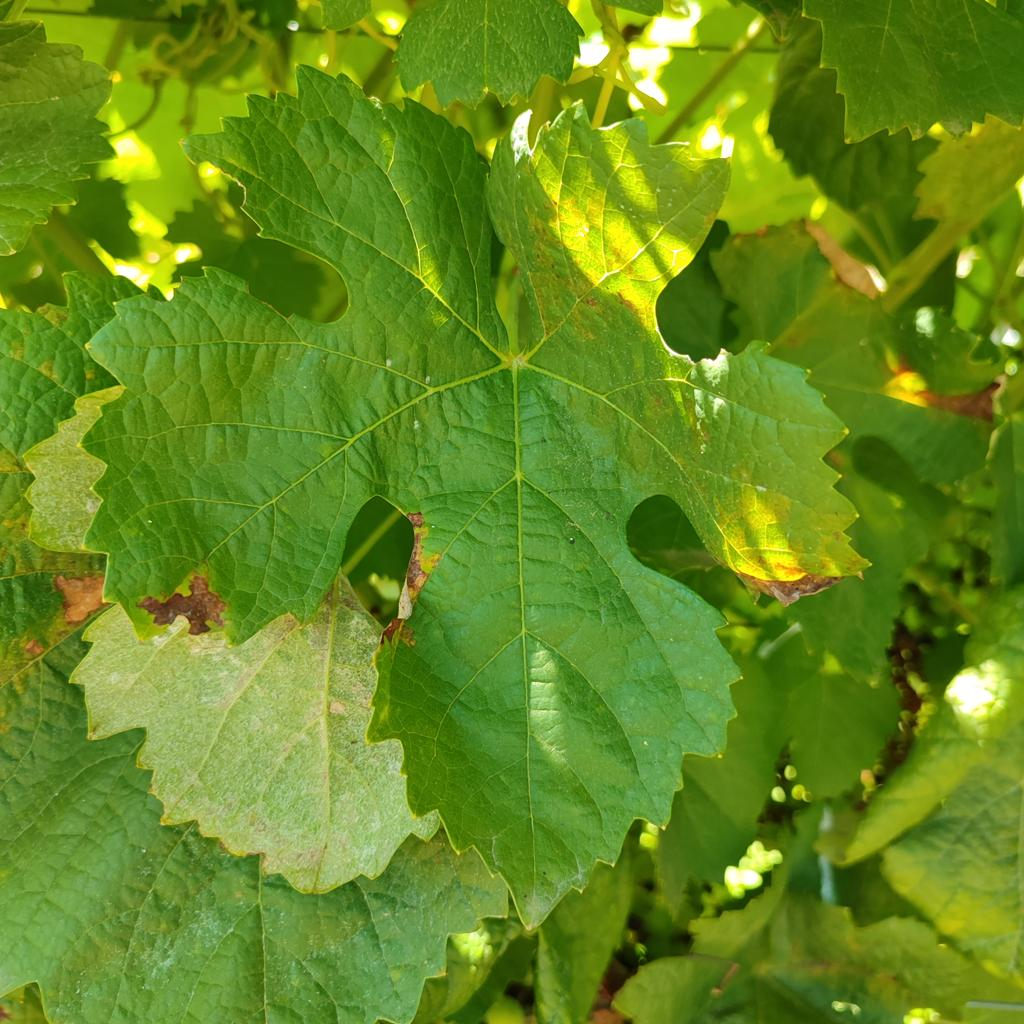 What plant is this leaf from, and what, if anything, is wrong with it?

grapevine, downy mildew
